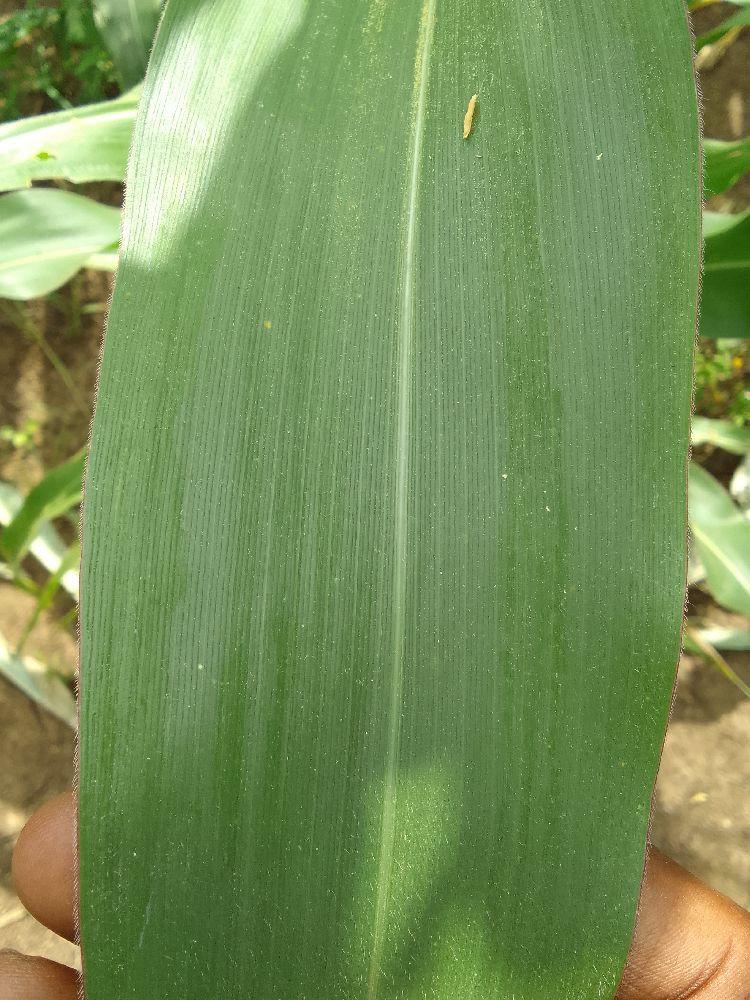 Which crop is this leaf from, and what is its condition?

maize, healthy
